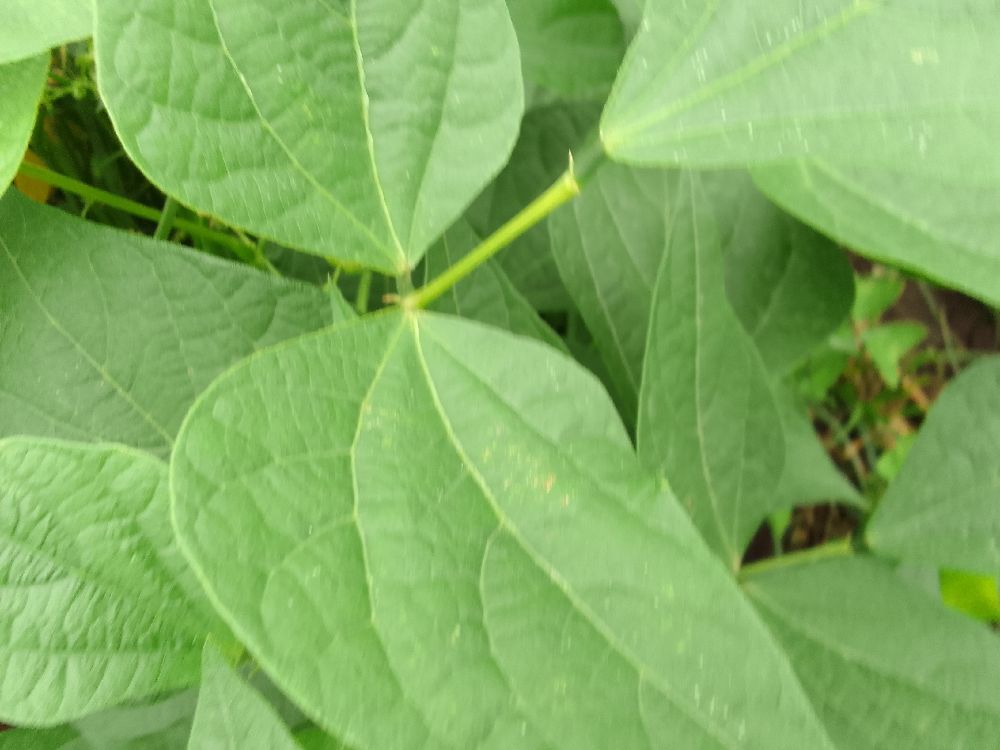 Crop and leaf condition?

common bean, healthy
